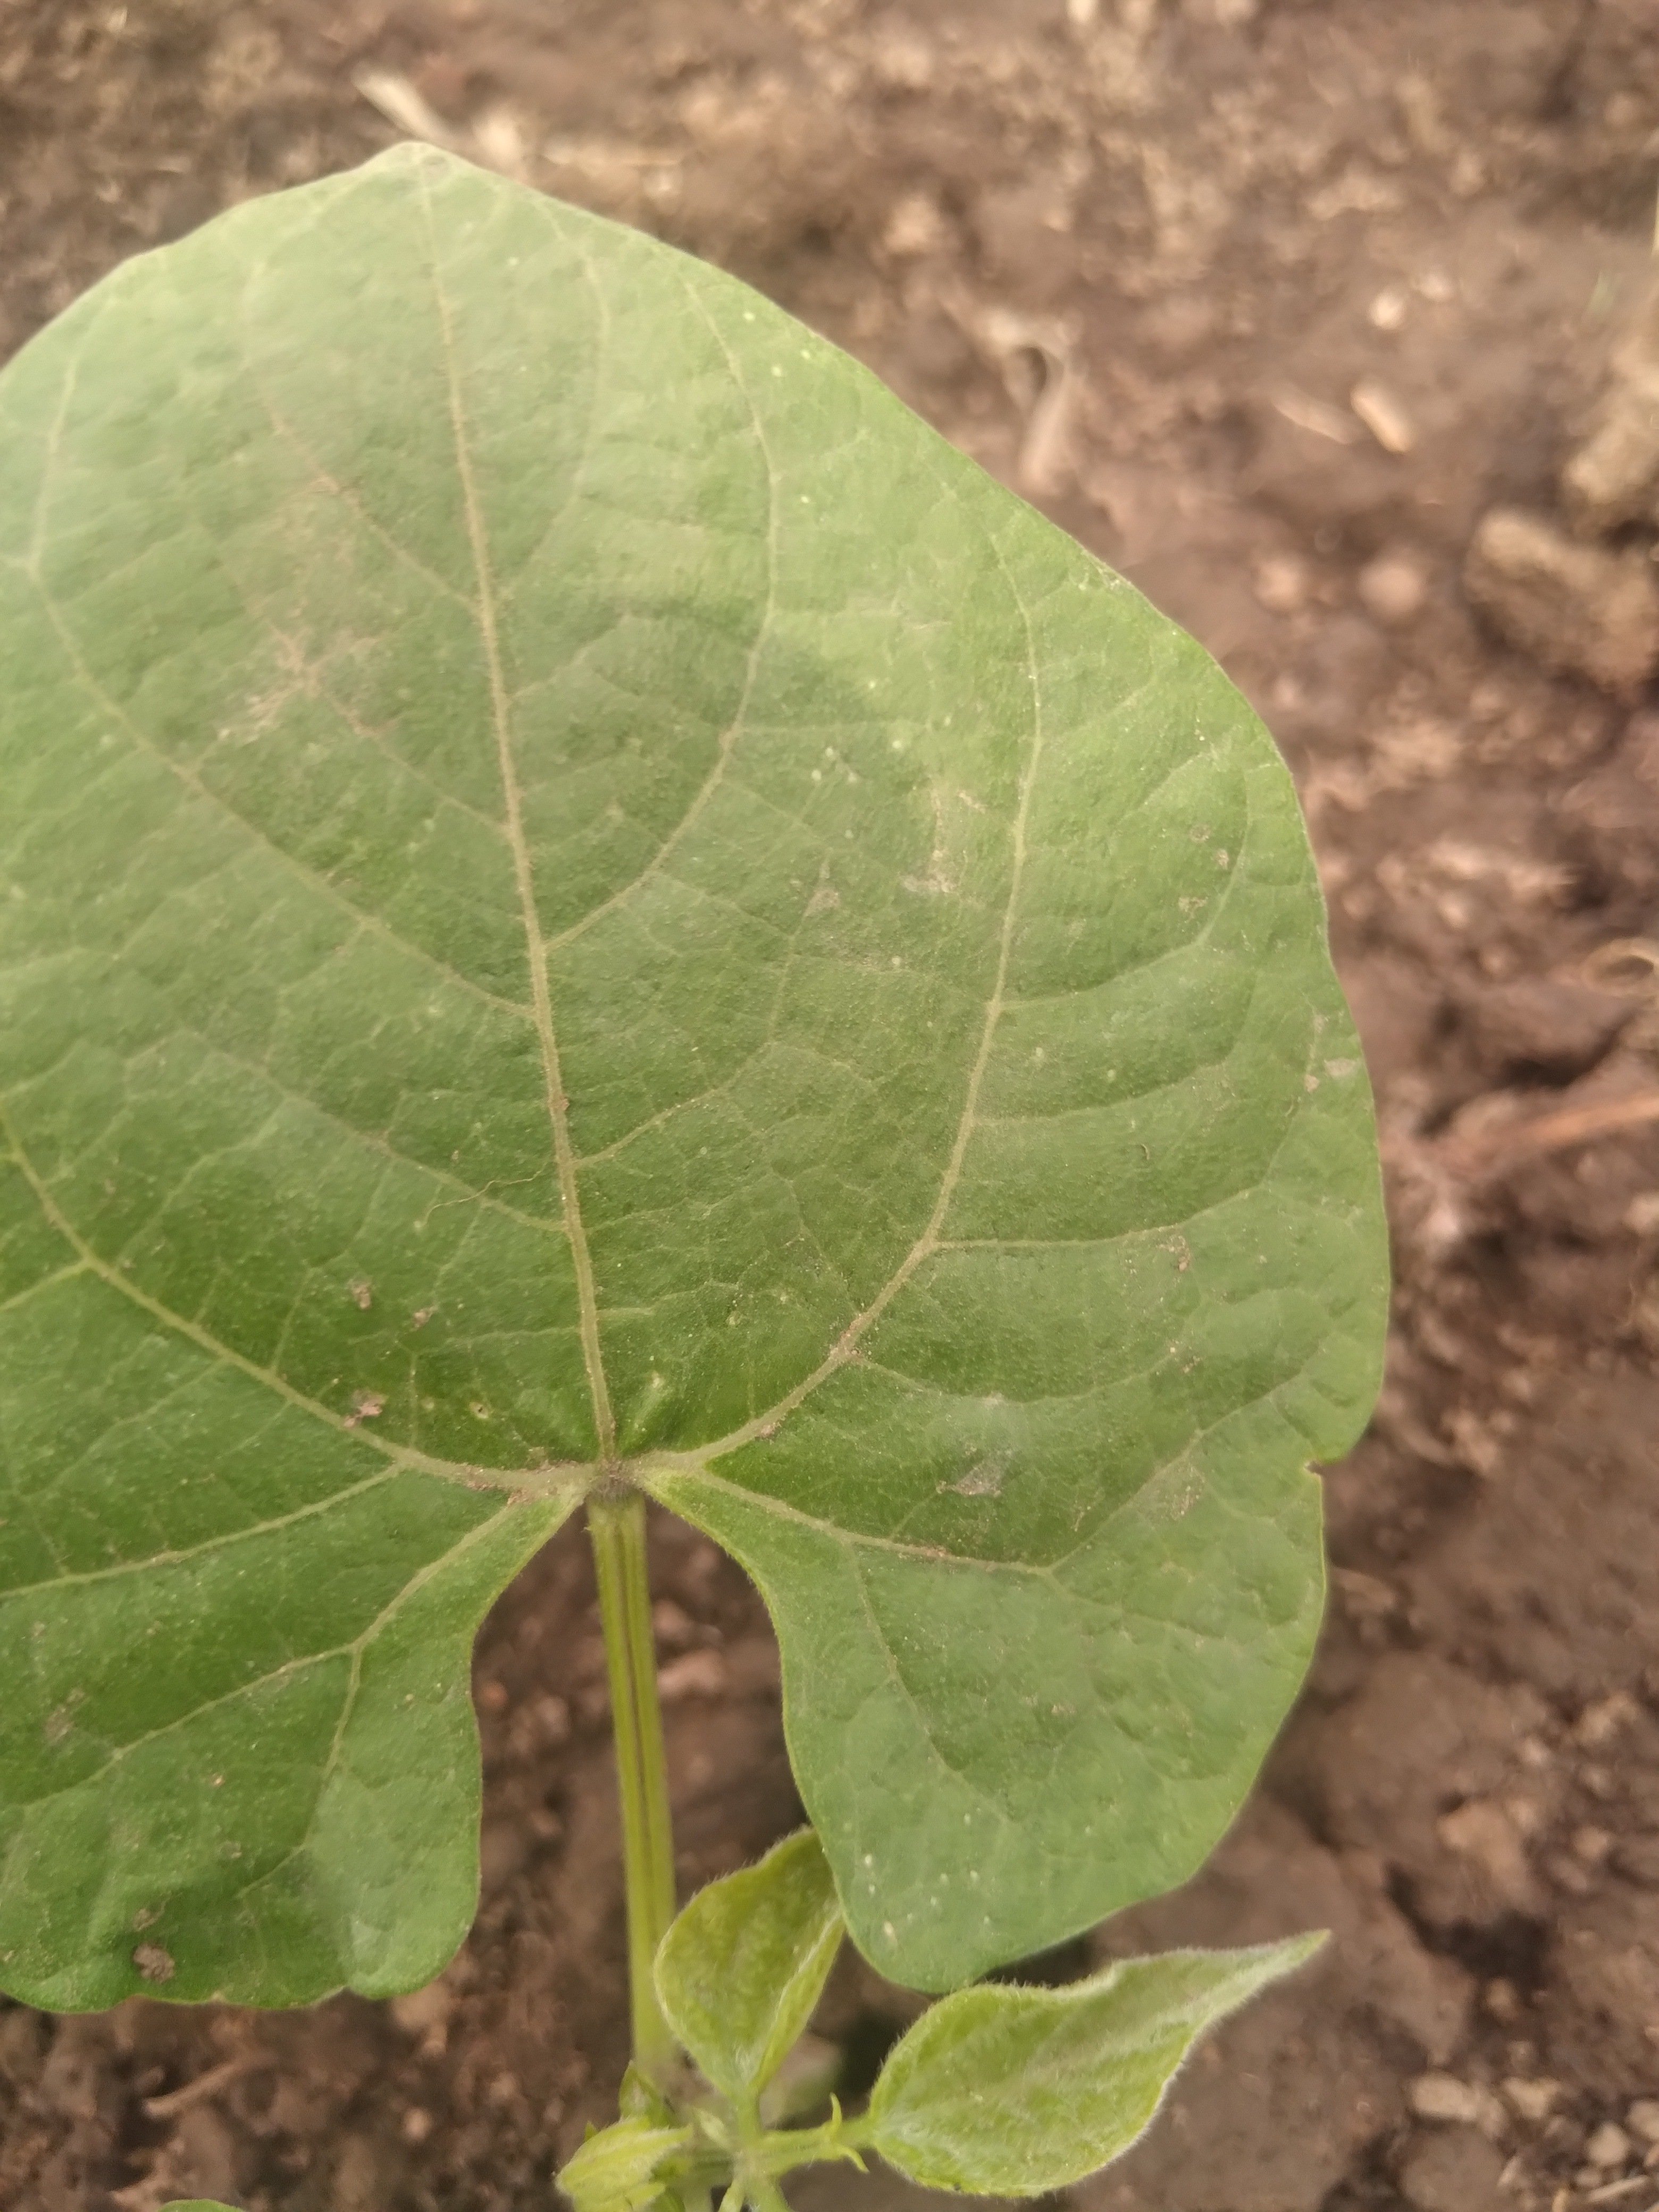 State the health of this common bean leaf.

healthy
